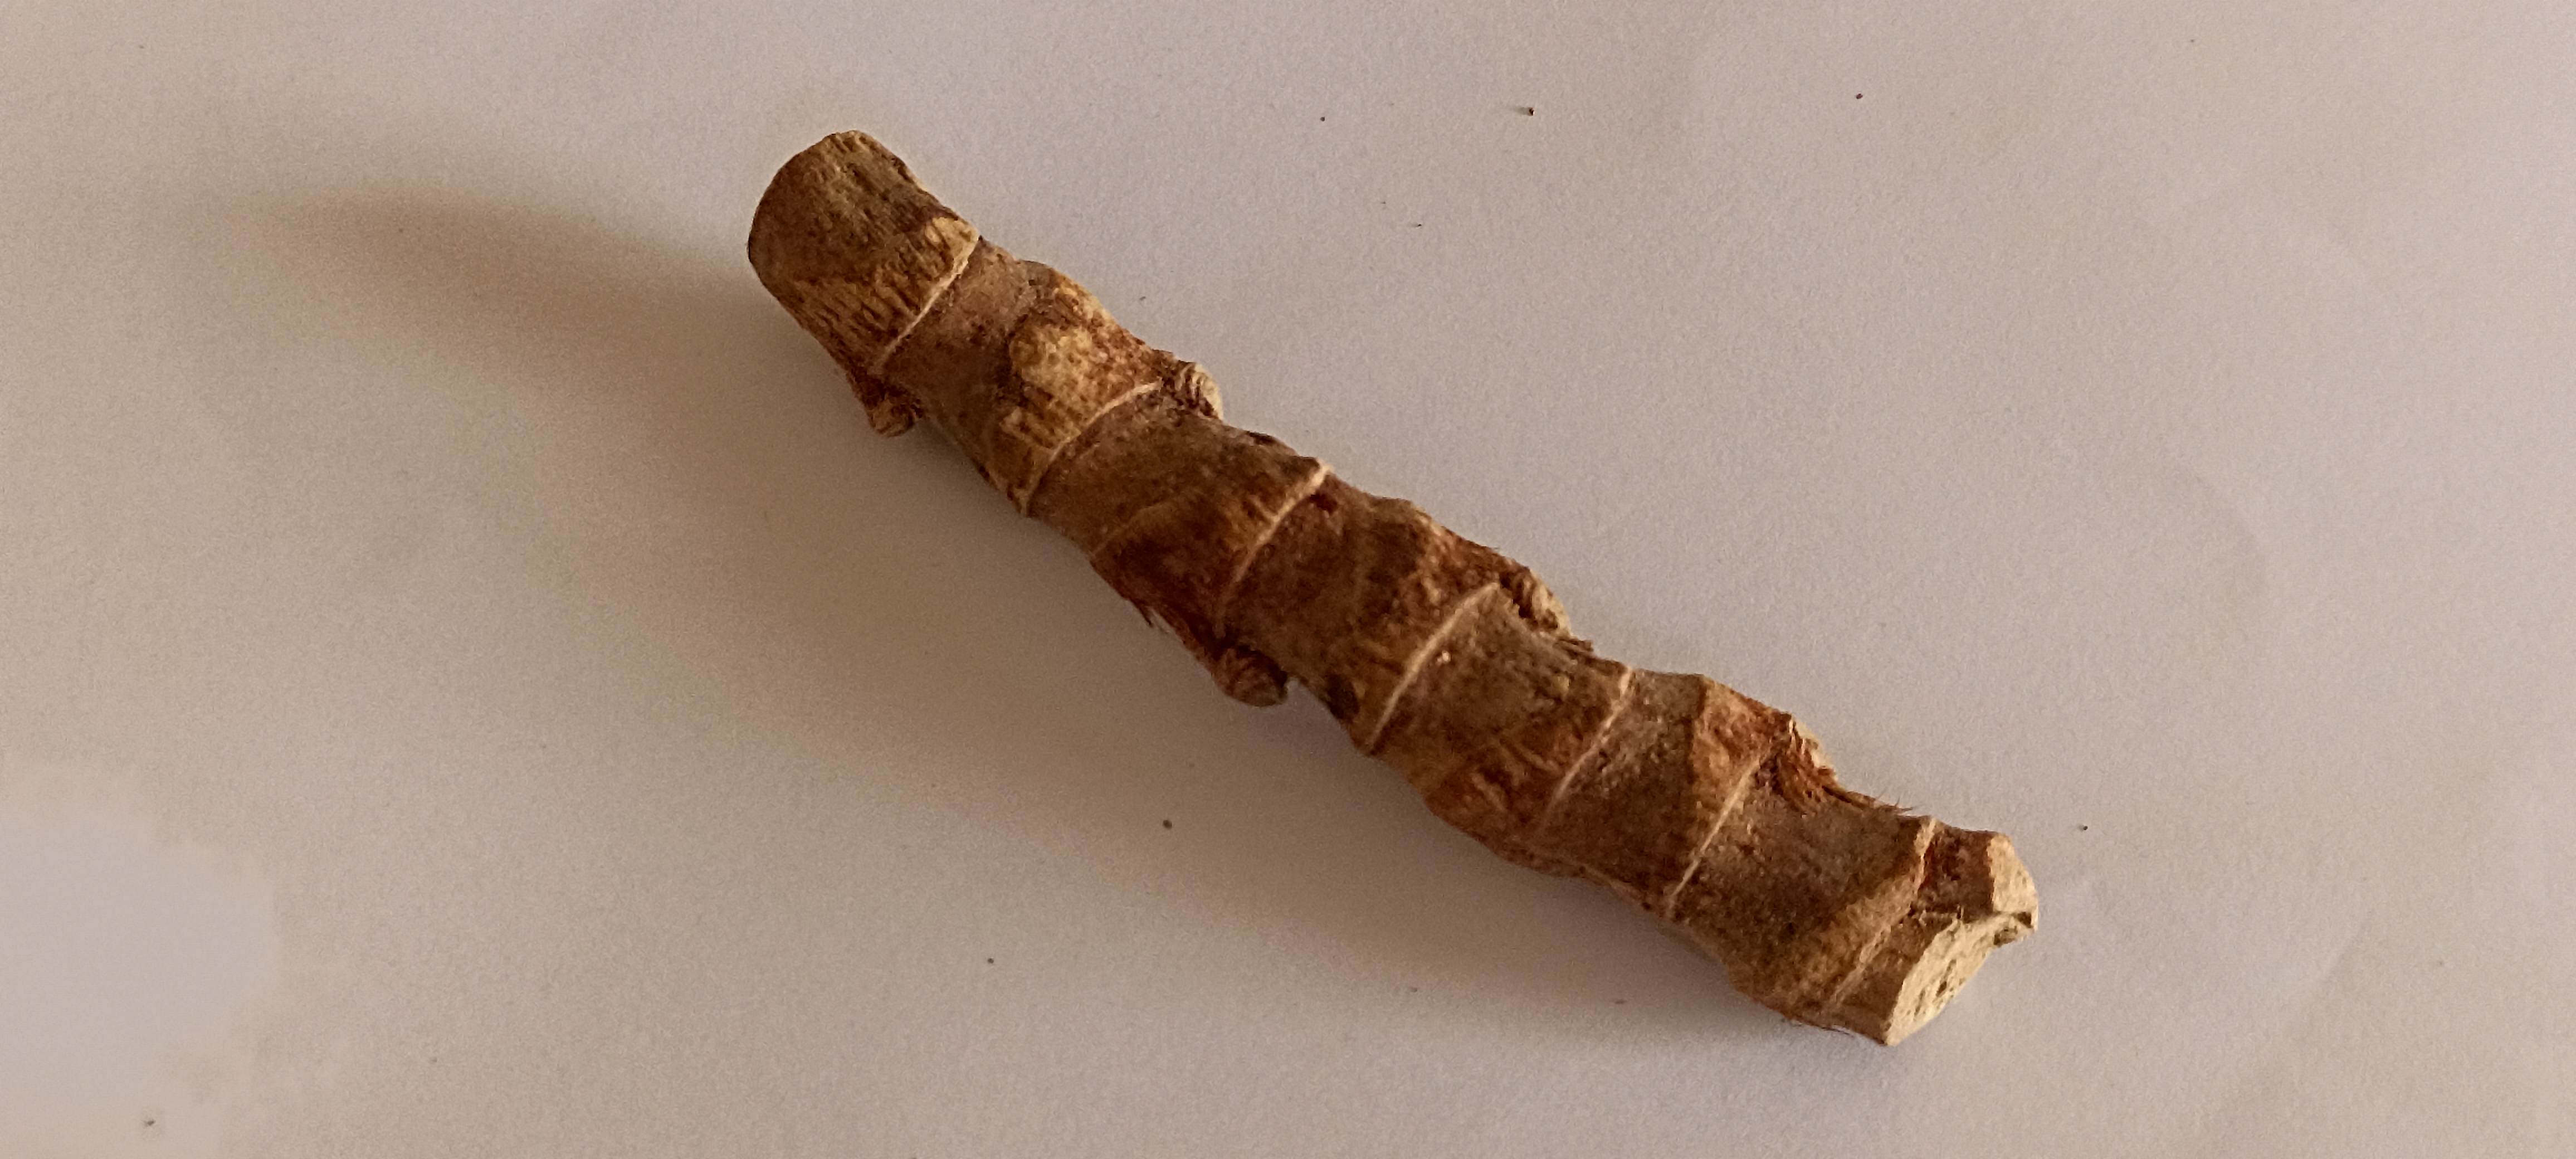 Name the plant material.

vekhand
